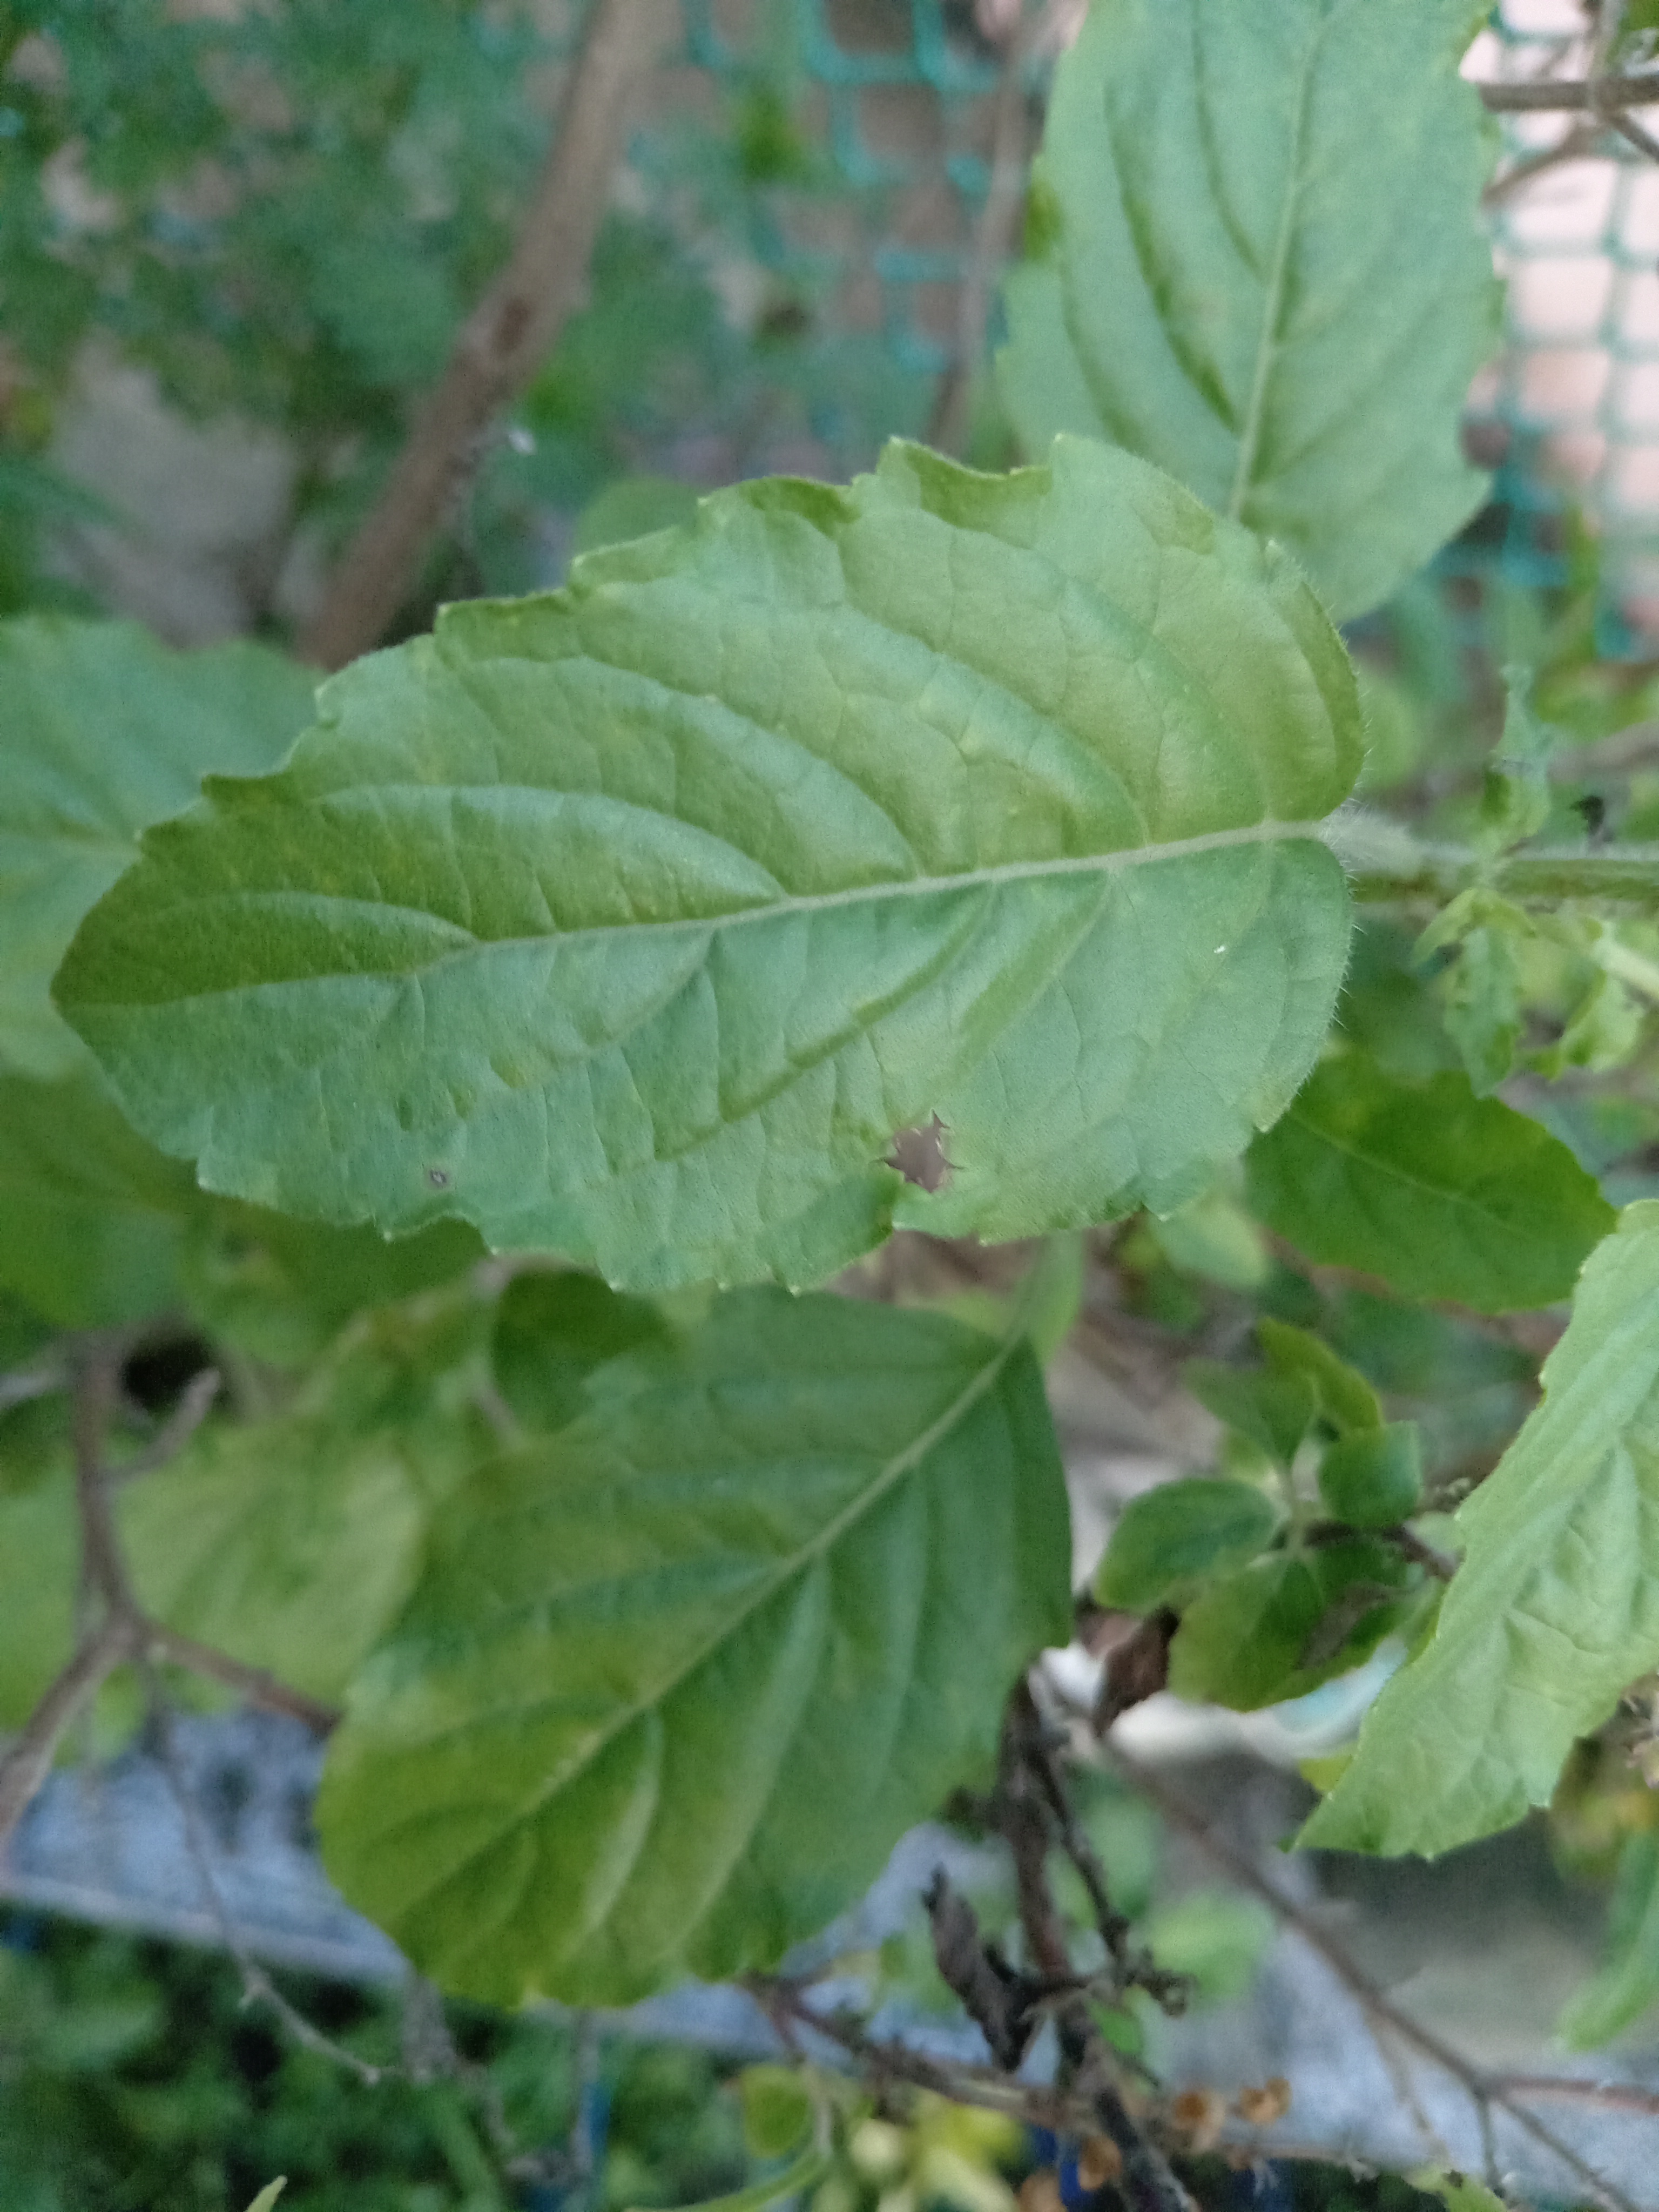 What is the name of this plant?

tulshi
